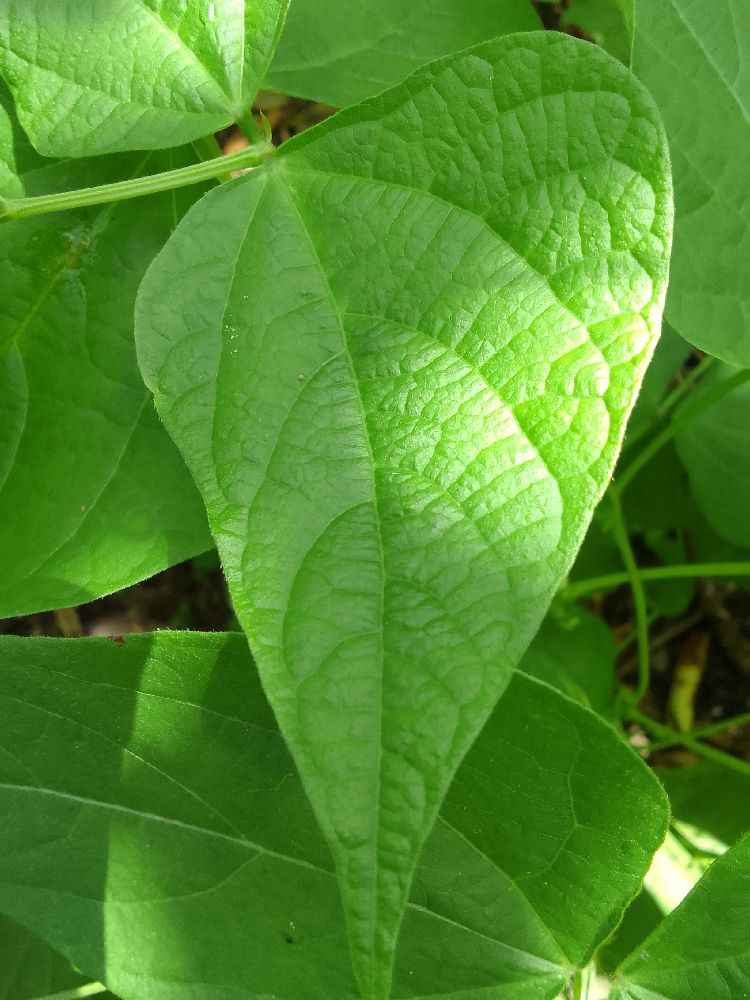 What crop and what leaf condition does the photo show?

common bean, healthy
